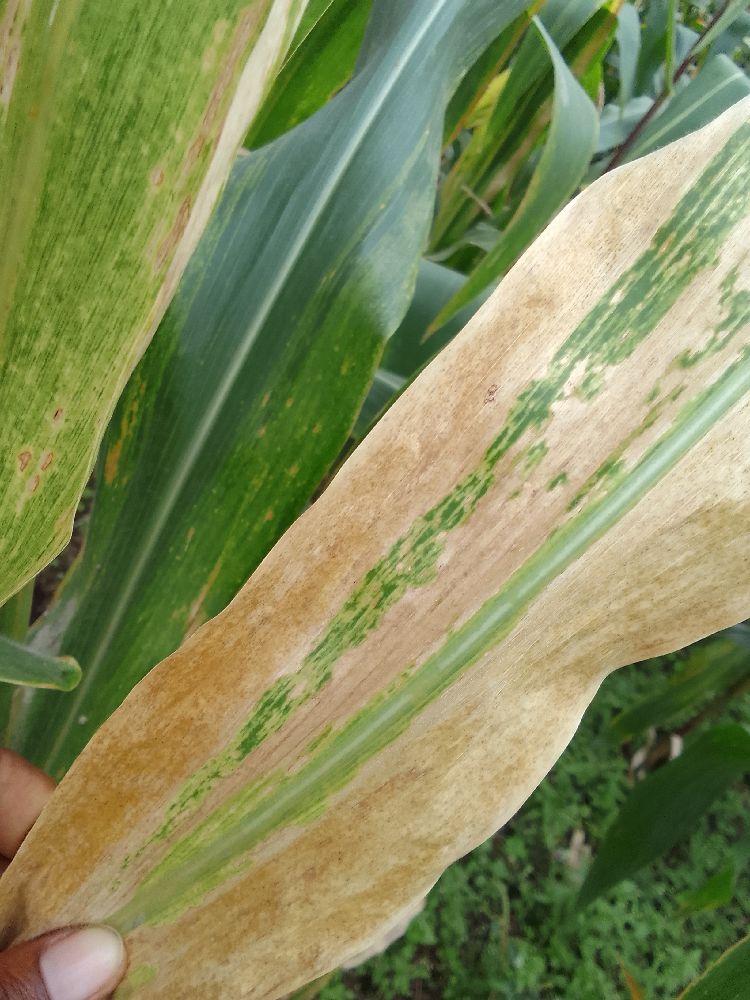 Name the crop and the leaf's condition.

maize, maize lethal necrosis
